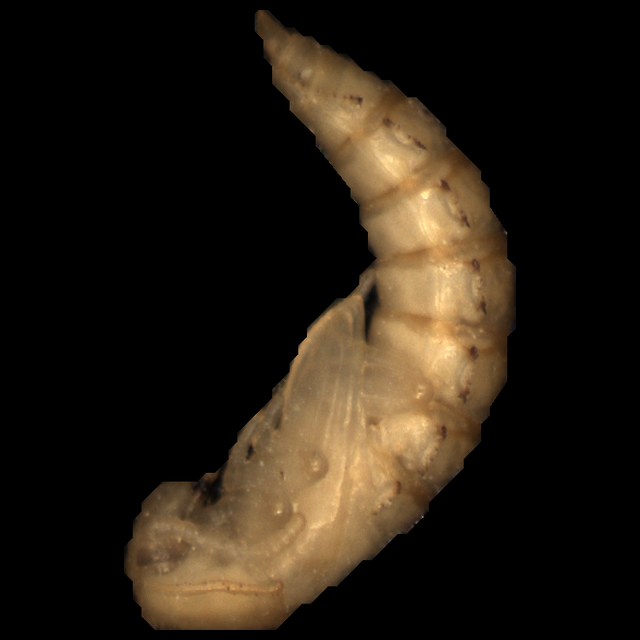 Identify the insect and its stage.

mealworm pupa
